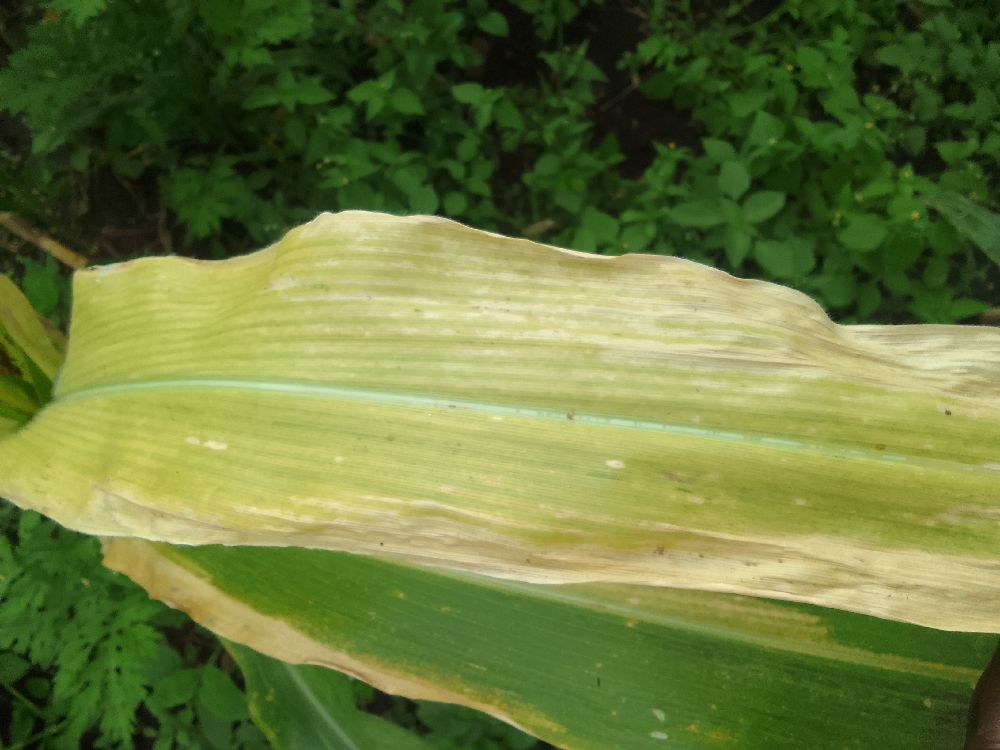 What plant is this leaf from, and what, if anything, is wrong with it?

maize, maize lethal necrosis
